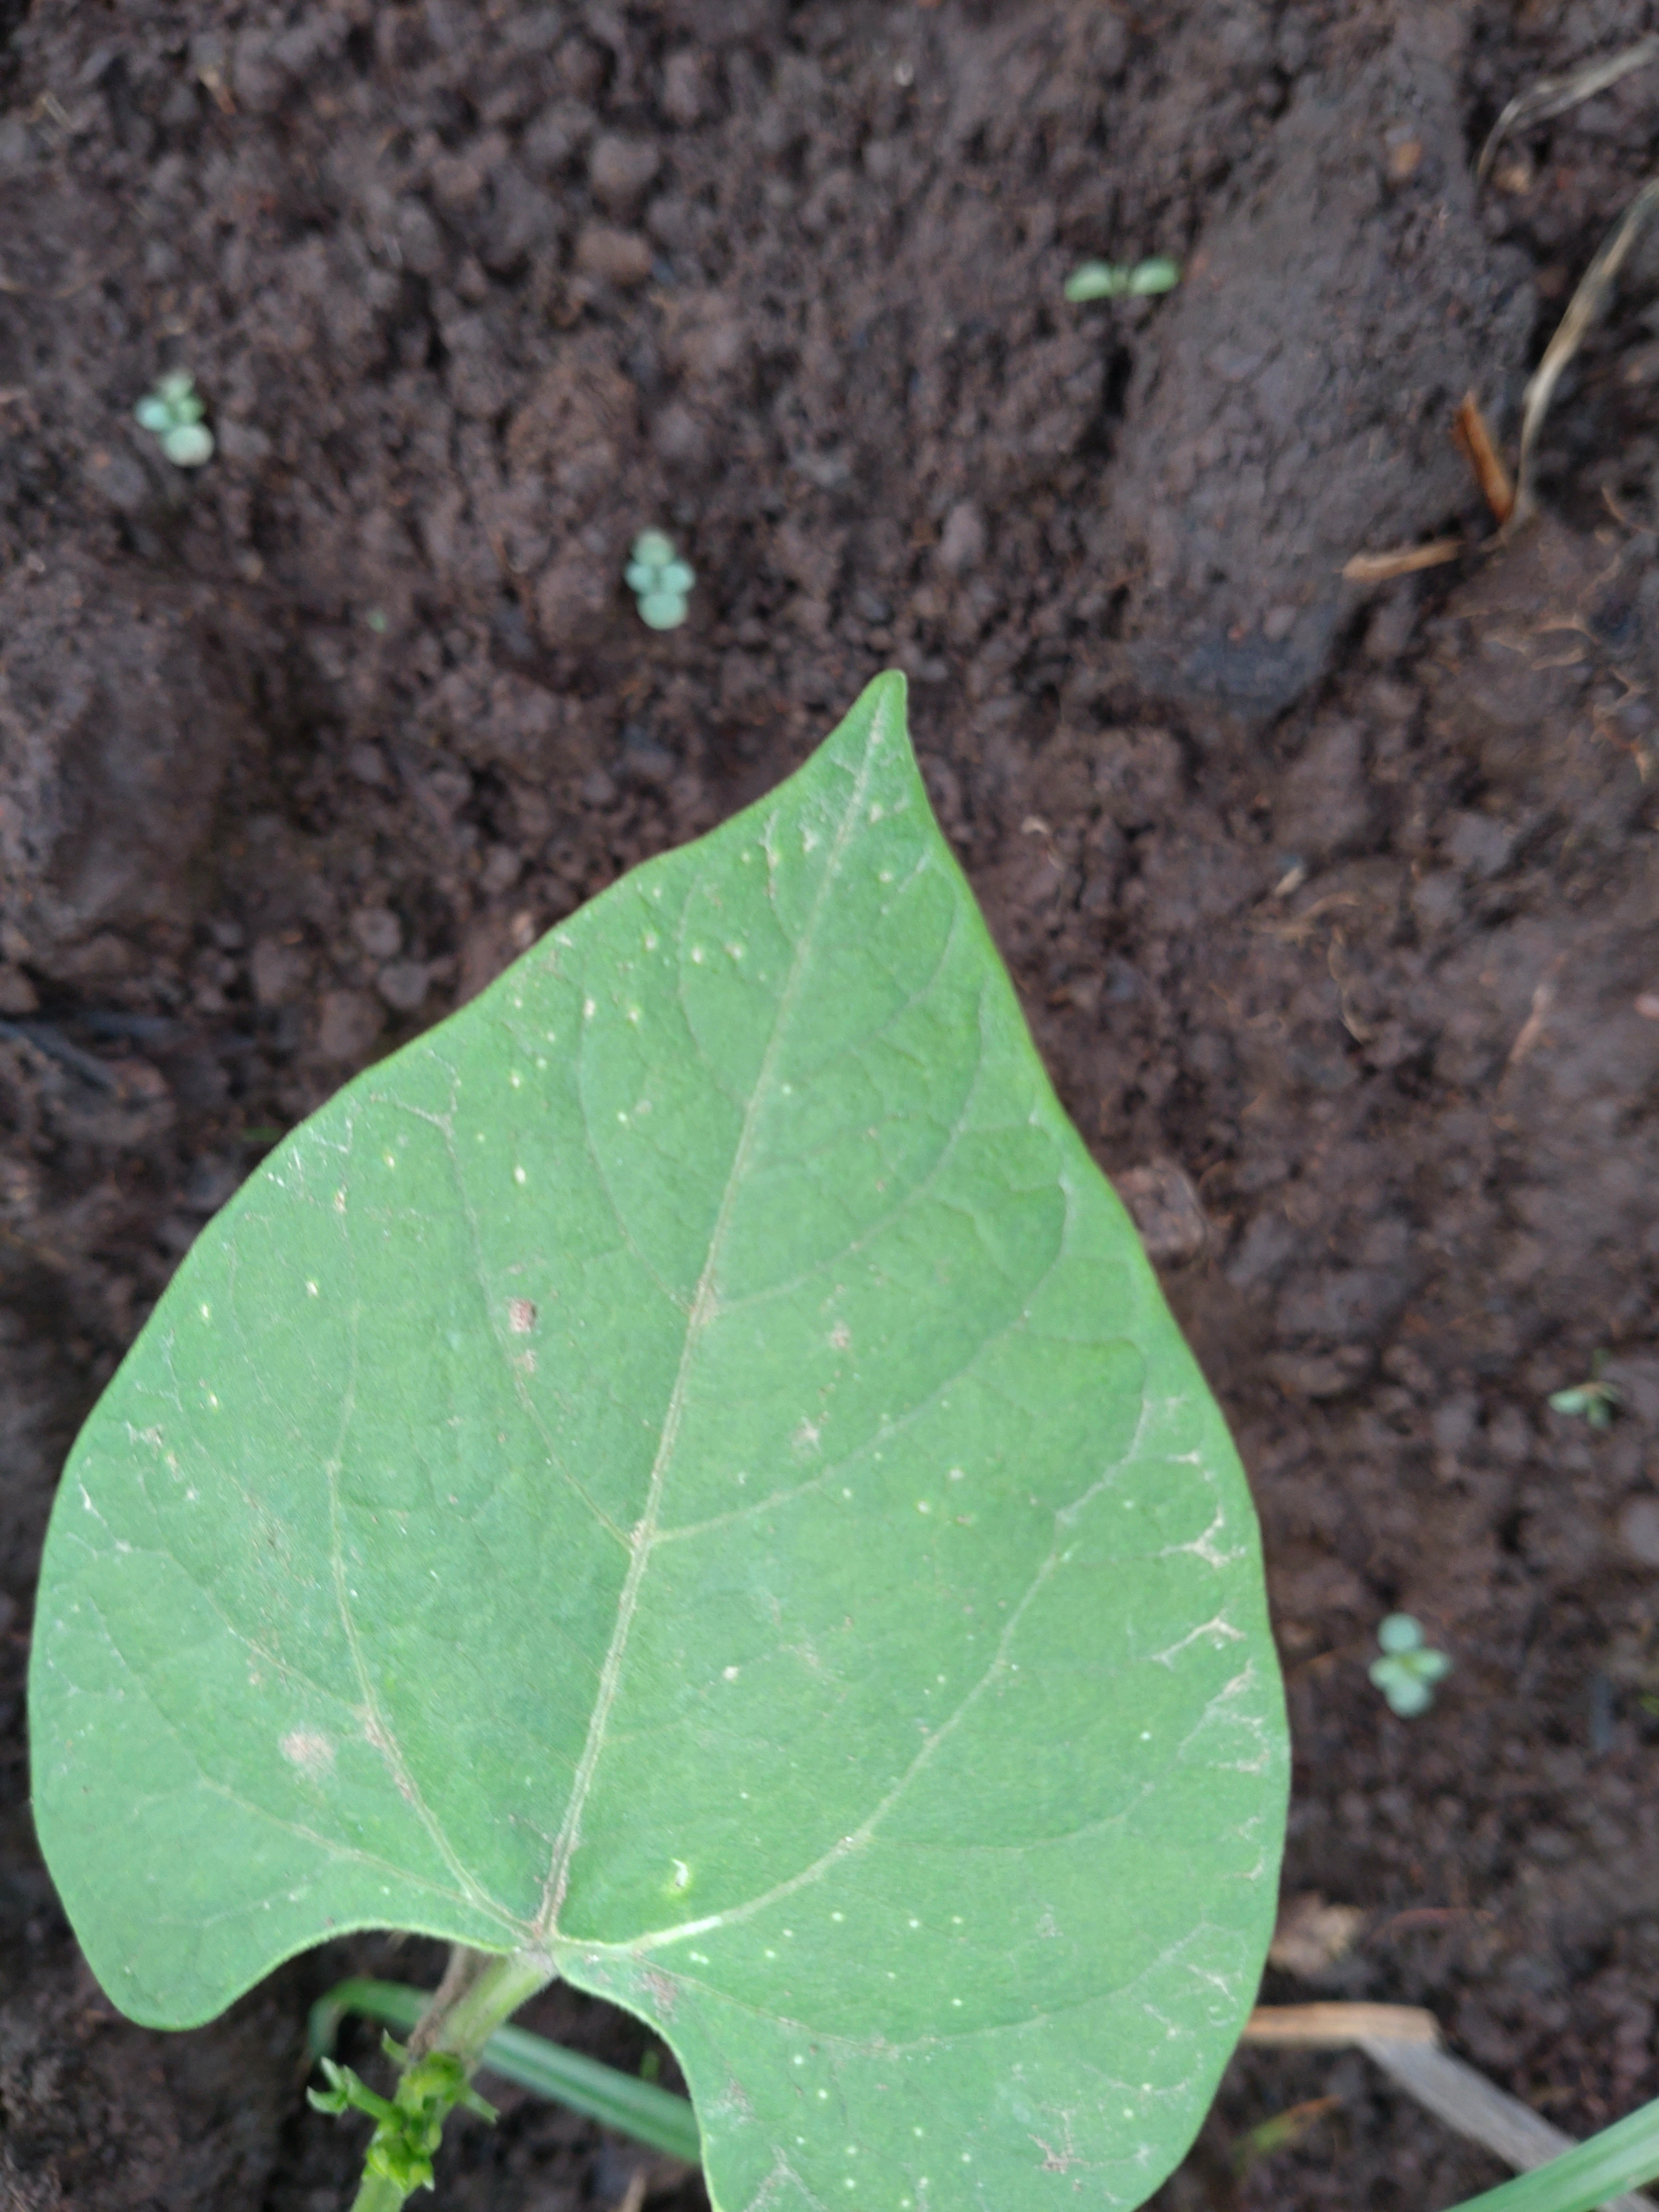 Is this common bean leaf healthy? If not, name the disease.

healthy
